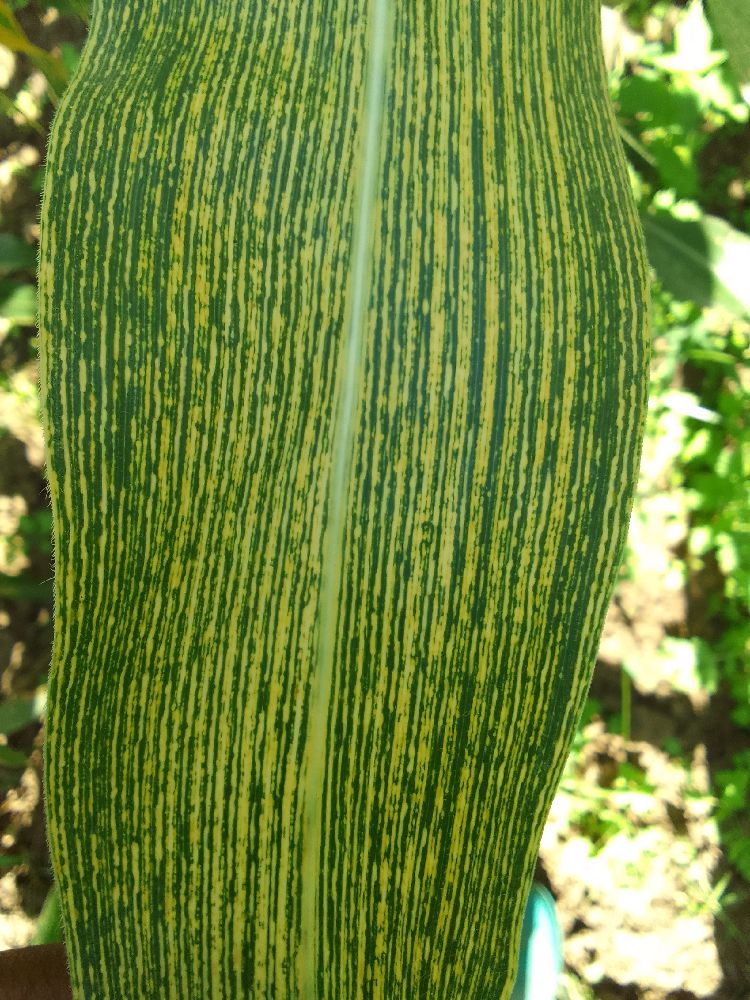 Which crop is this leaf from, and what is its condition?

maize, maize streak virus
